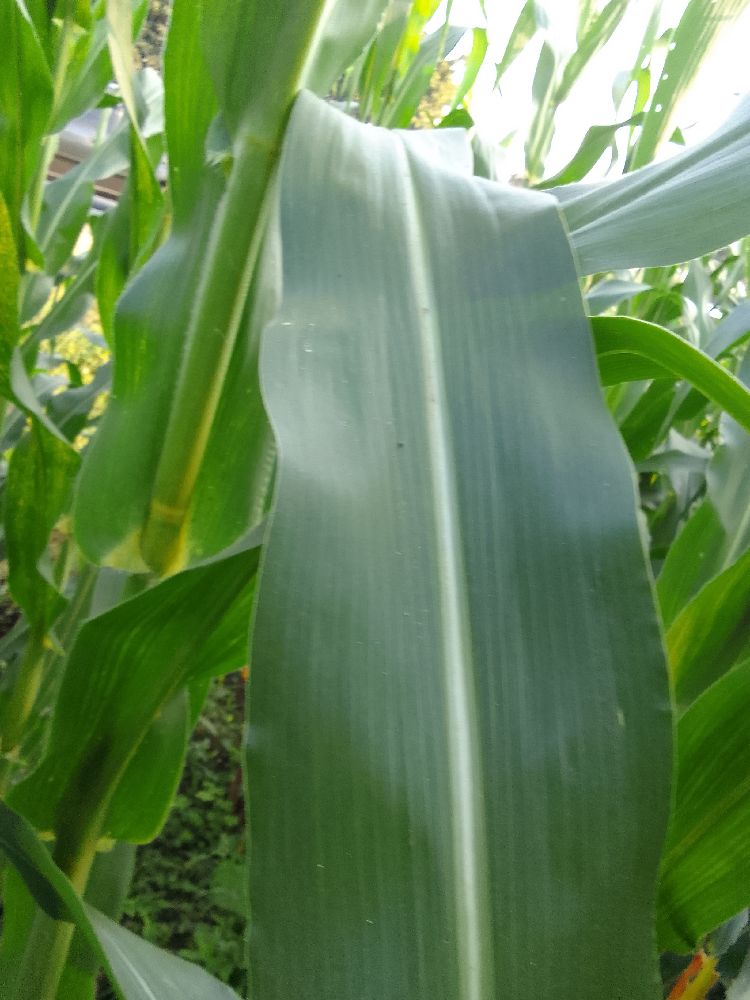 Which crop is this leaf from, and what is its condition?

maize, healthy
